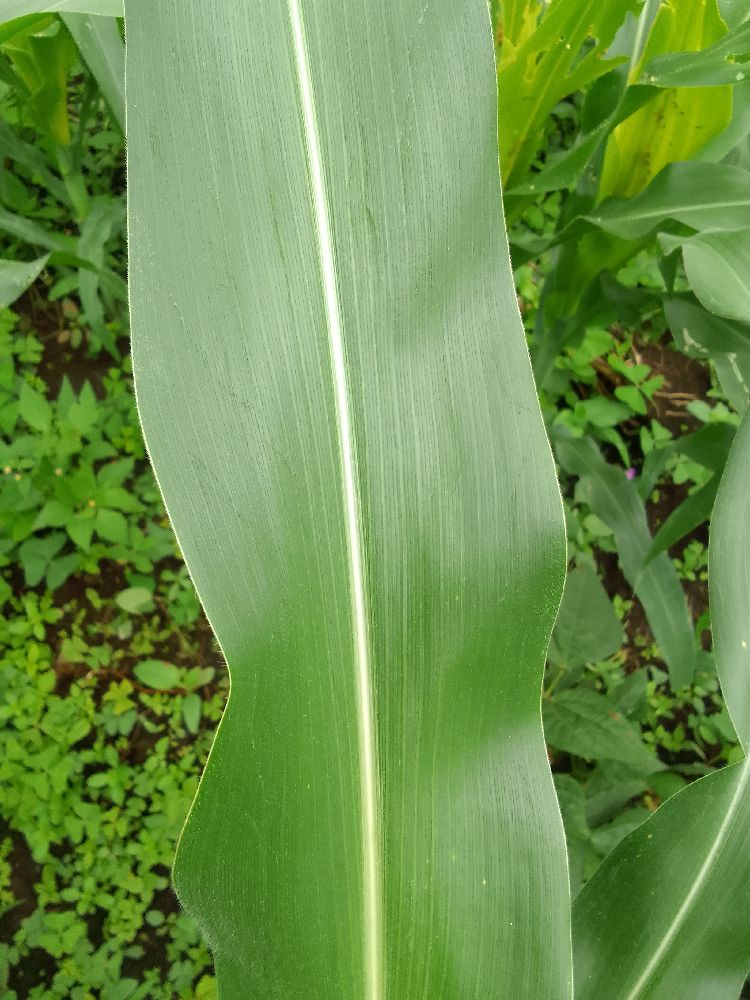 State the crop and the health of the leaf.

maize, healthy
